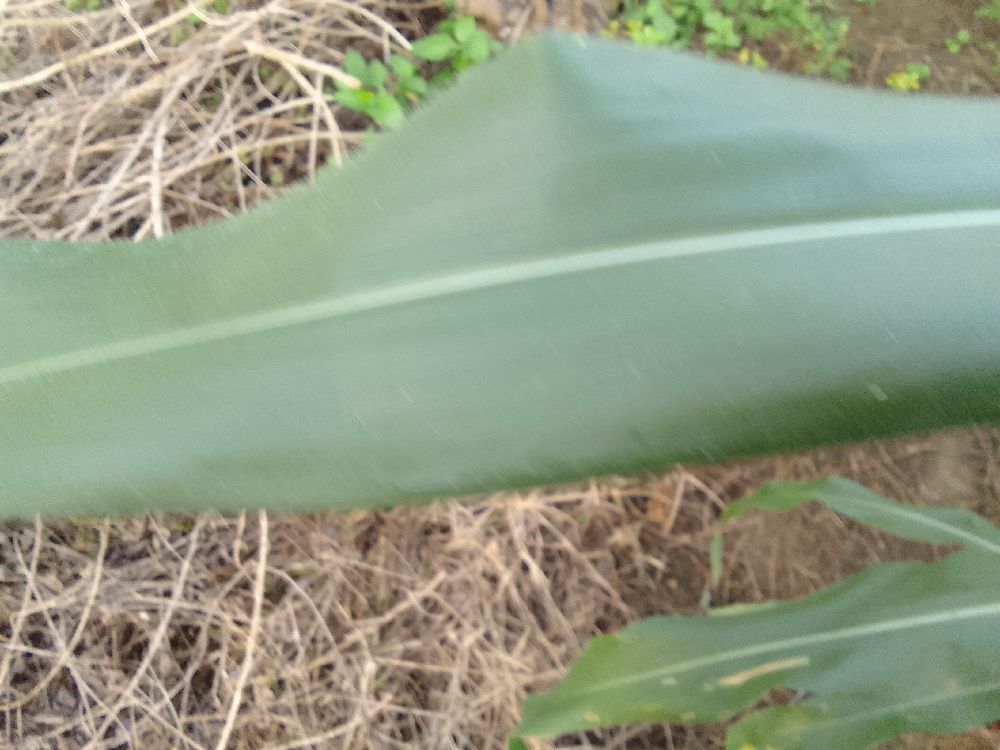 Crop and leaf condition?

maize, healthy
